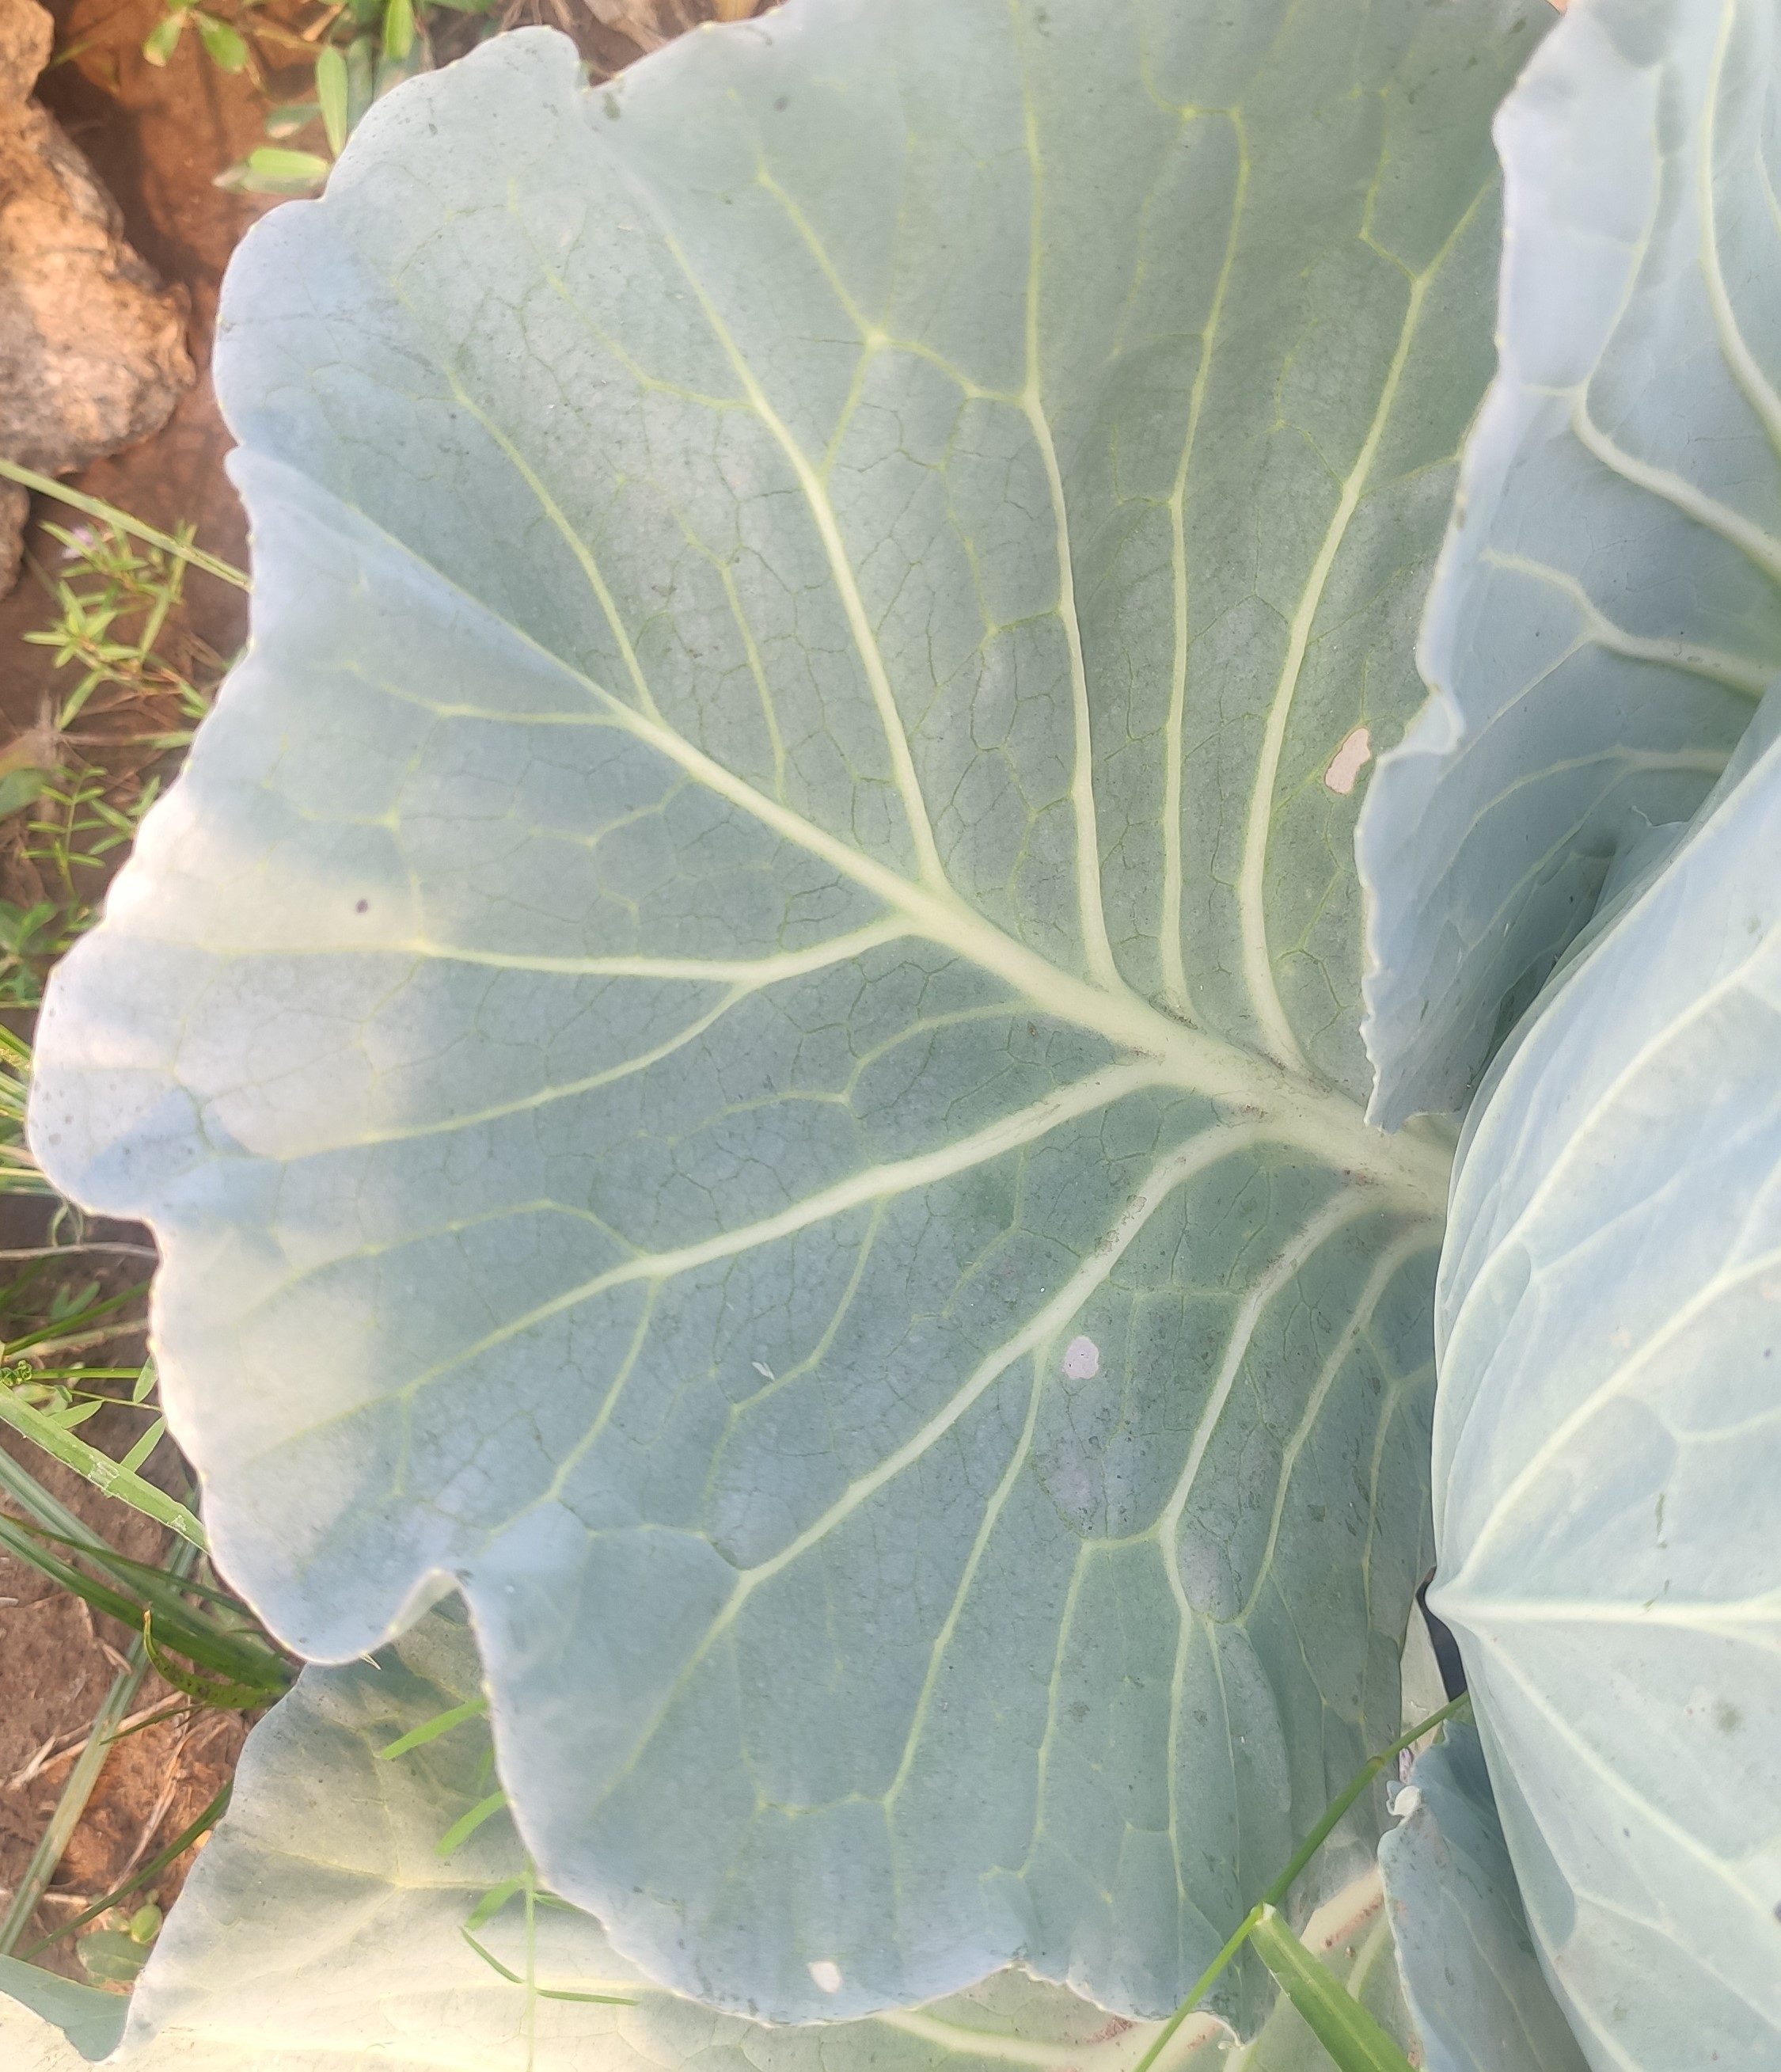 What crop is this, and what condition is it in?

cabbage, healthy
